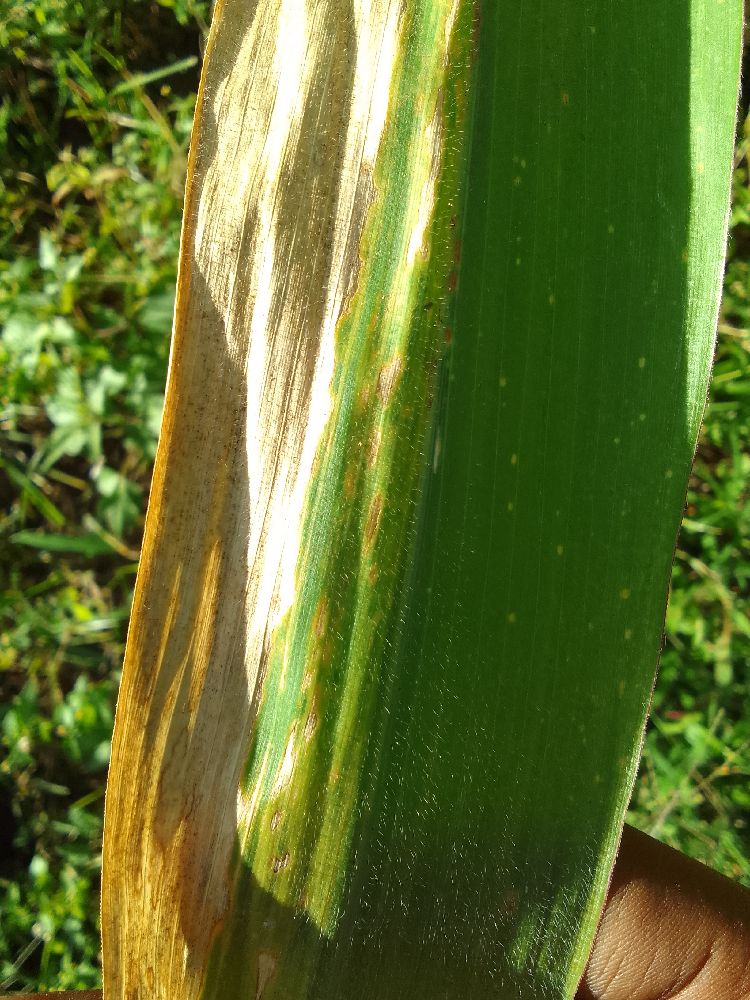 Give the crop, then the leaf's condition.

maize, maize lethal necrosis
